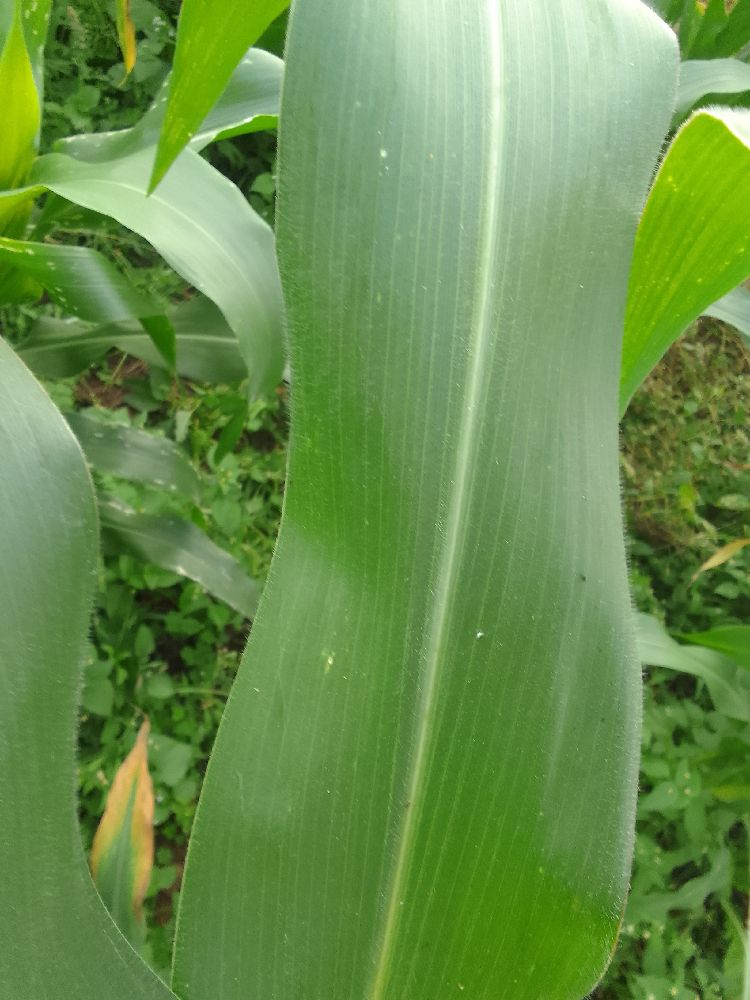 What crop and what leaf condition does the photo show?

maize, healthy
